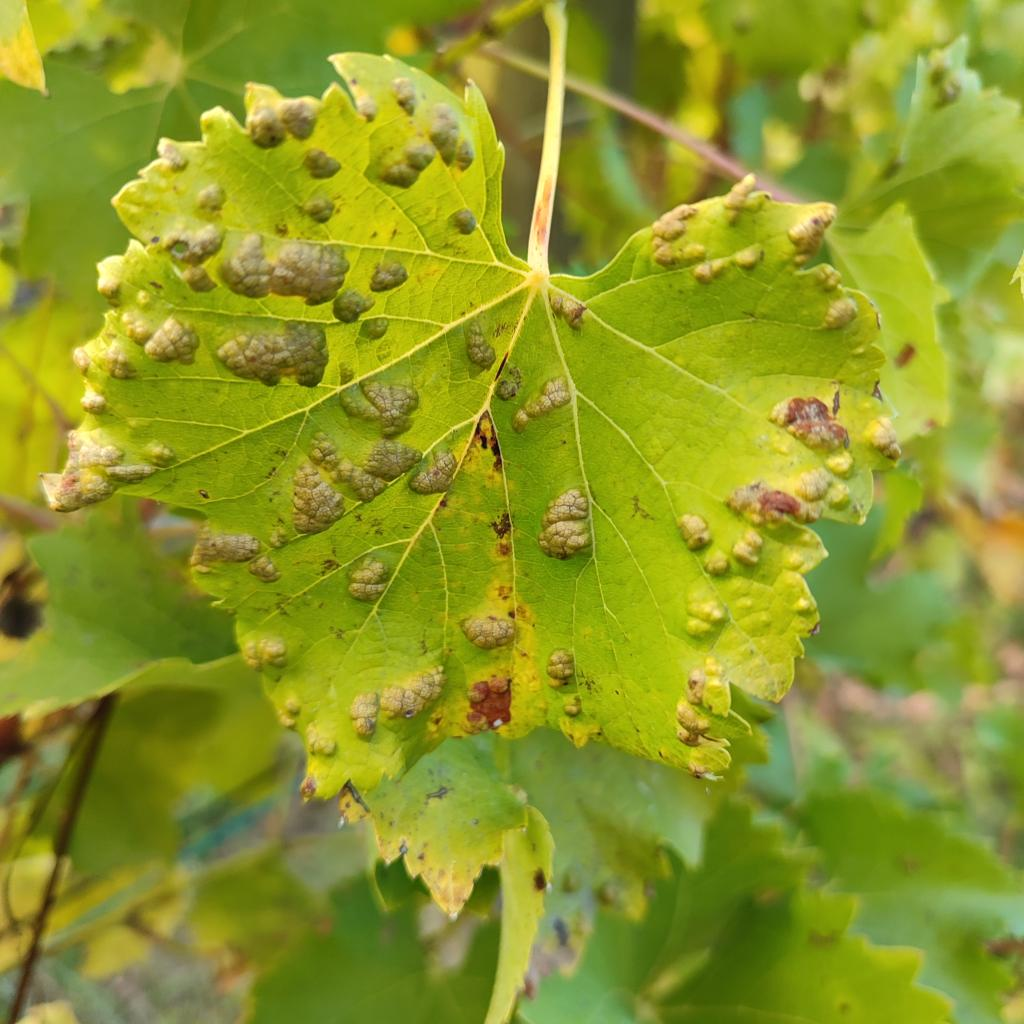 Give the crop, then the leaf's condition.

grapevine, erineum mite
